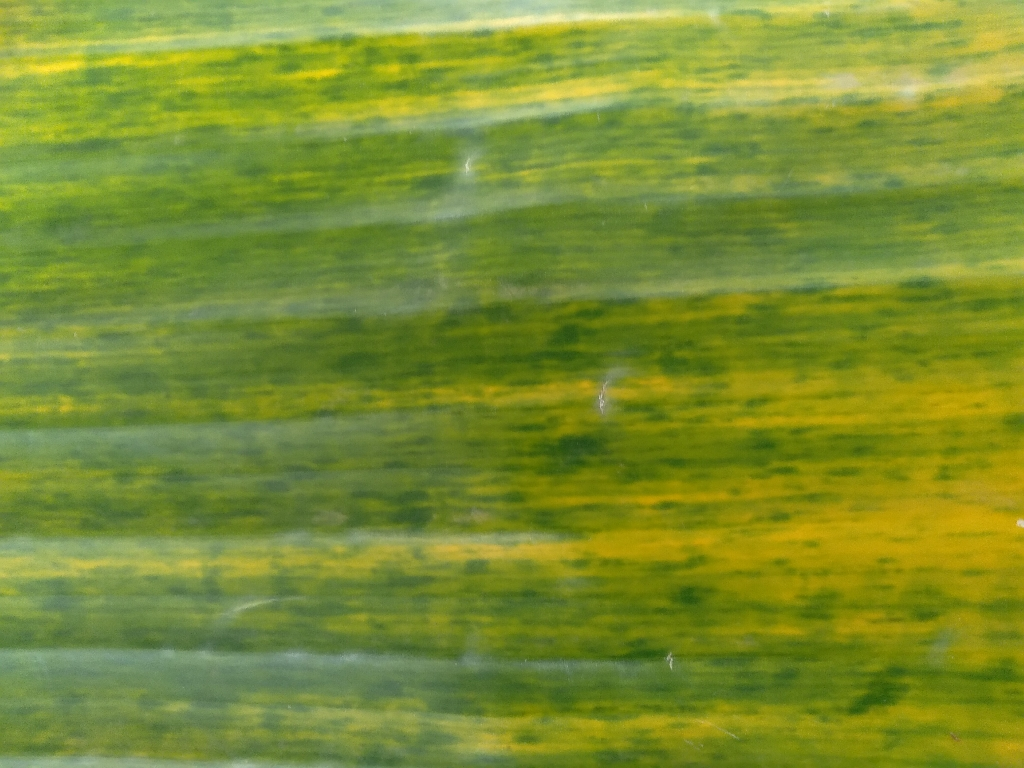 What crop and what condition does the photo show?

banana, fusarium wilt race 1
